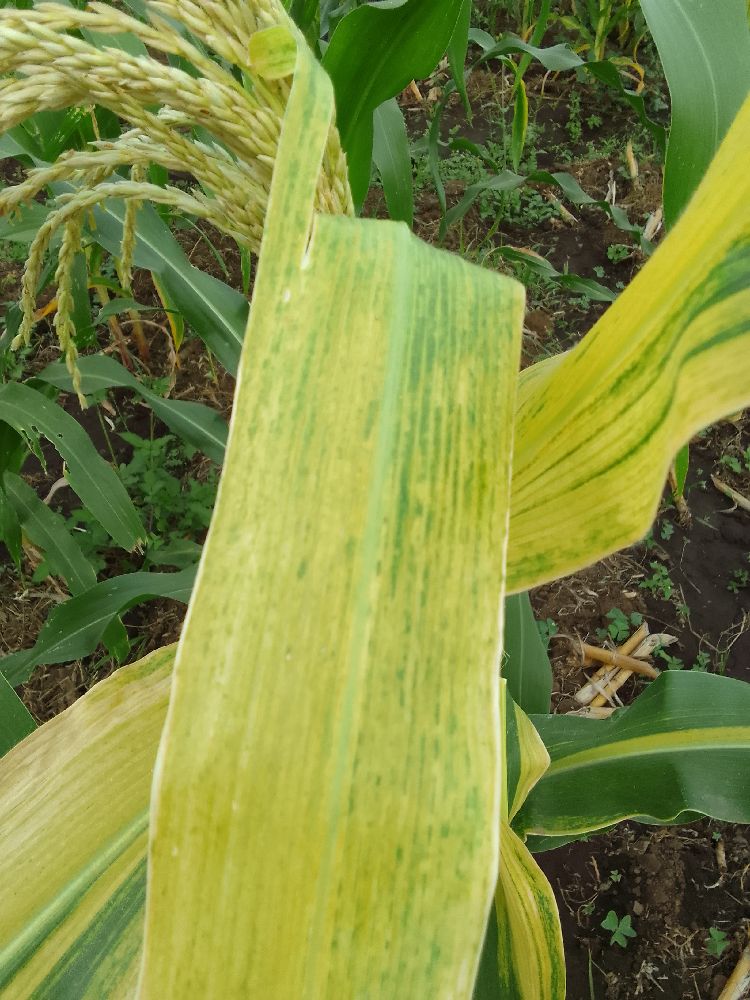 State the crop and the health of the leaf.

maize, maize lethal necrosis
